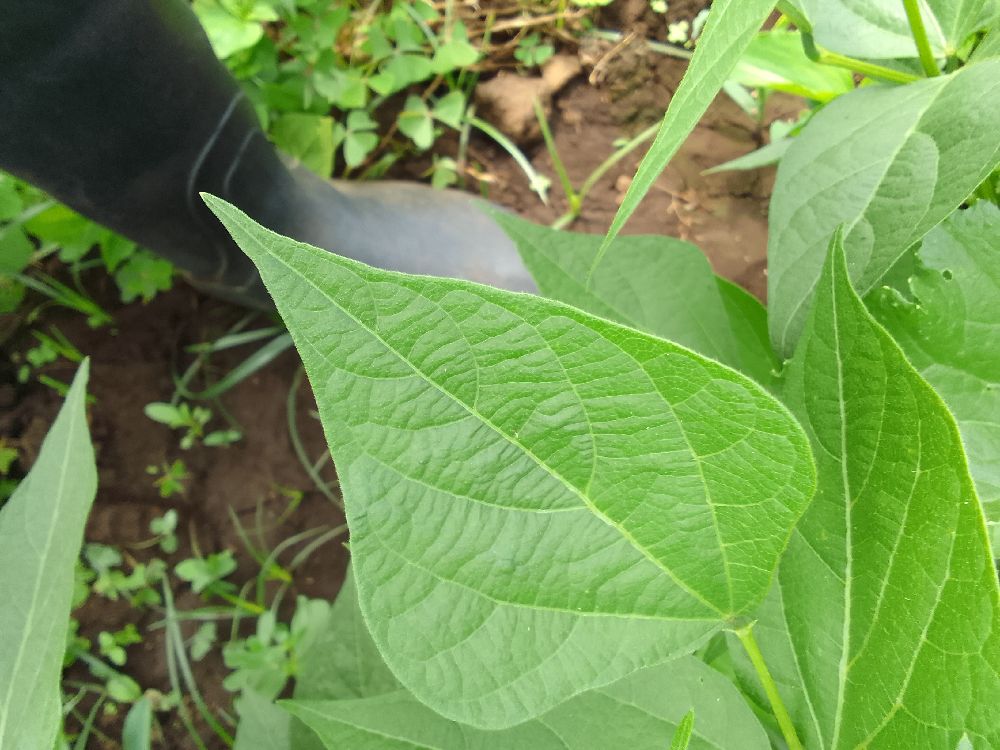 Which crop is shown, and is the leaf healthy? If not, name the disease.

common bean, healthy
